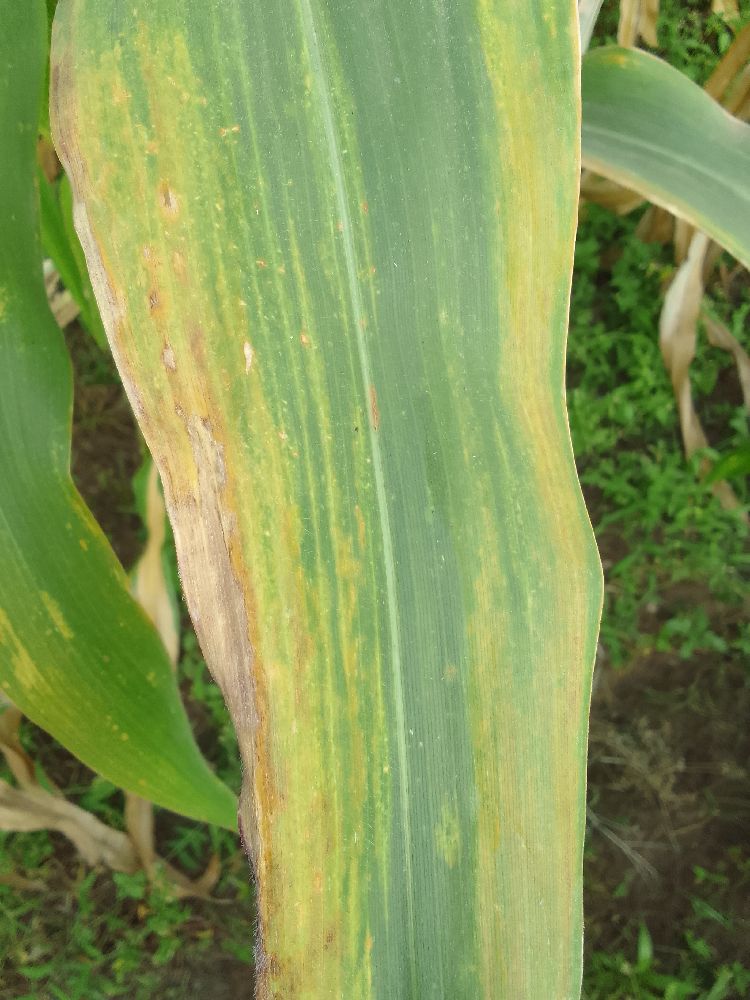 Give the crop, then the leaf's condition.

maize, maize lethal necrosis
